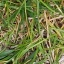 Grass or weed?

grass
